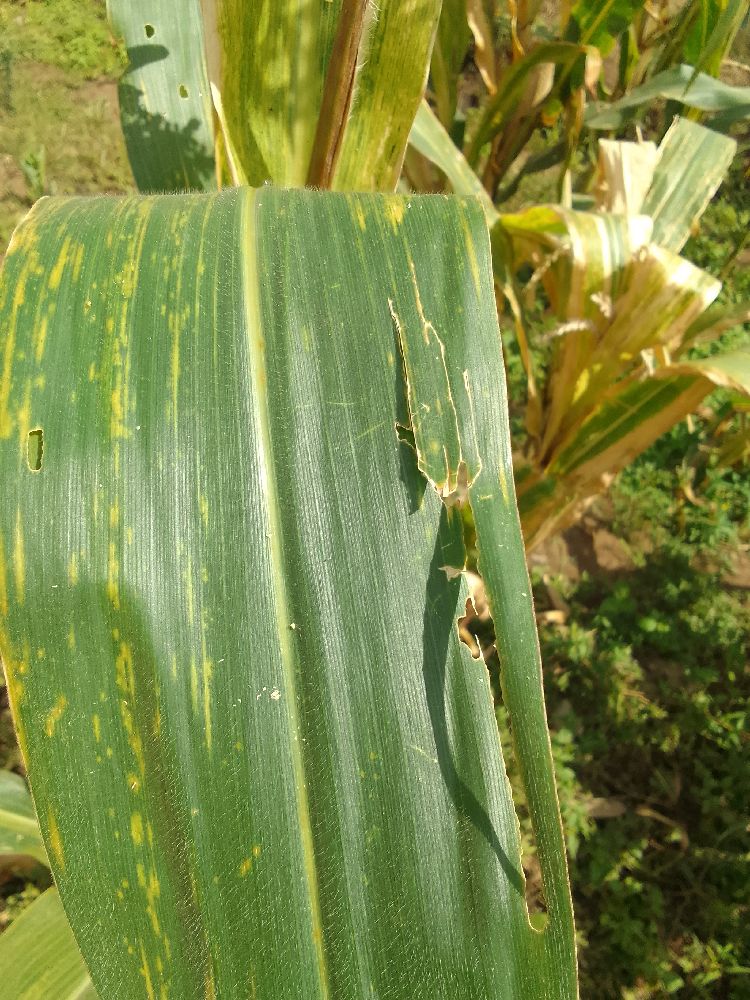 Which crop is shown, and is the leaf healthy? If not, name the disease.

maize, maize lethal necrosis
